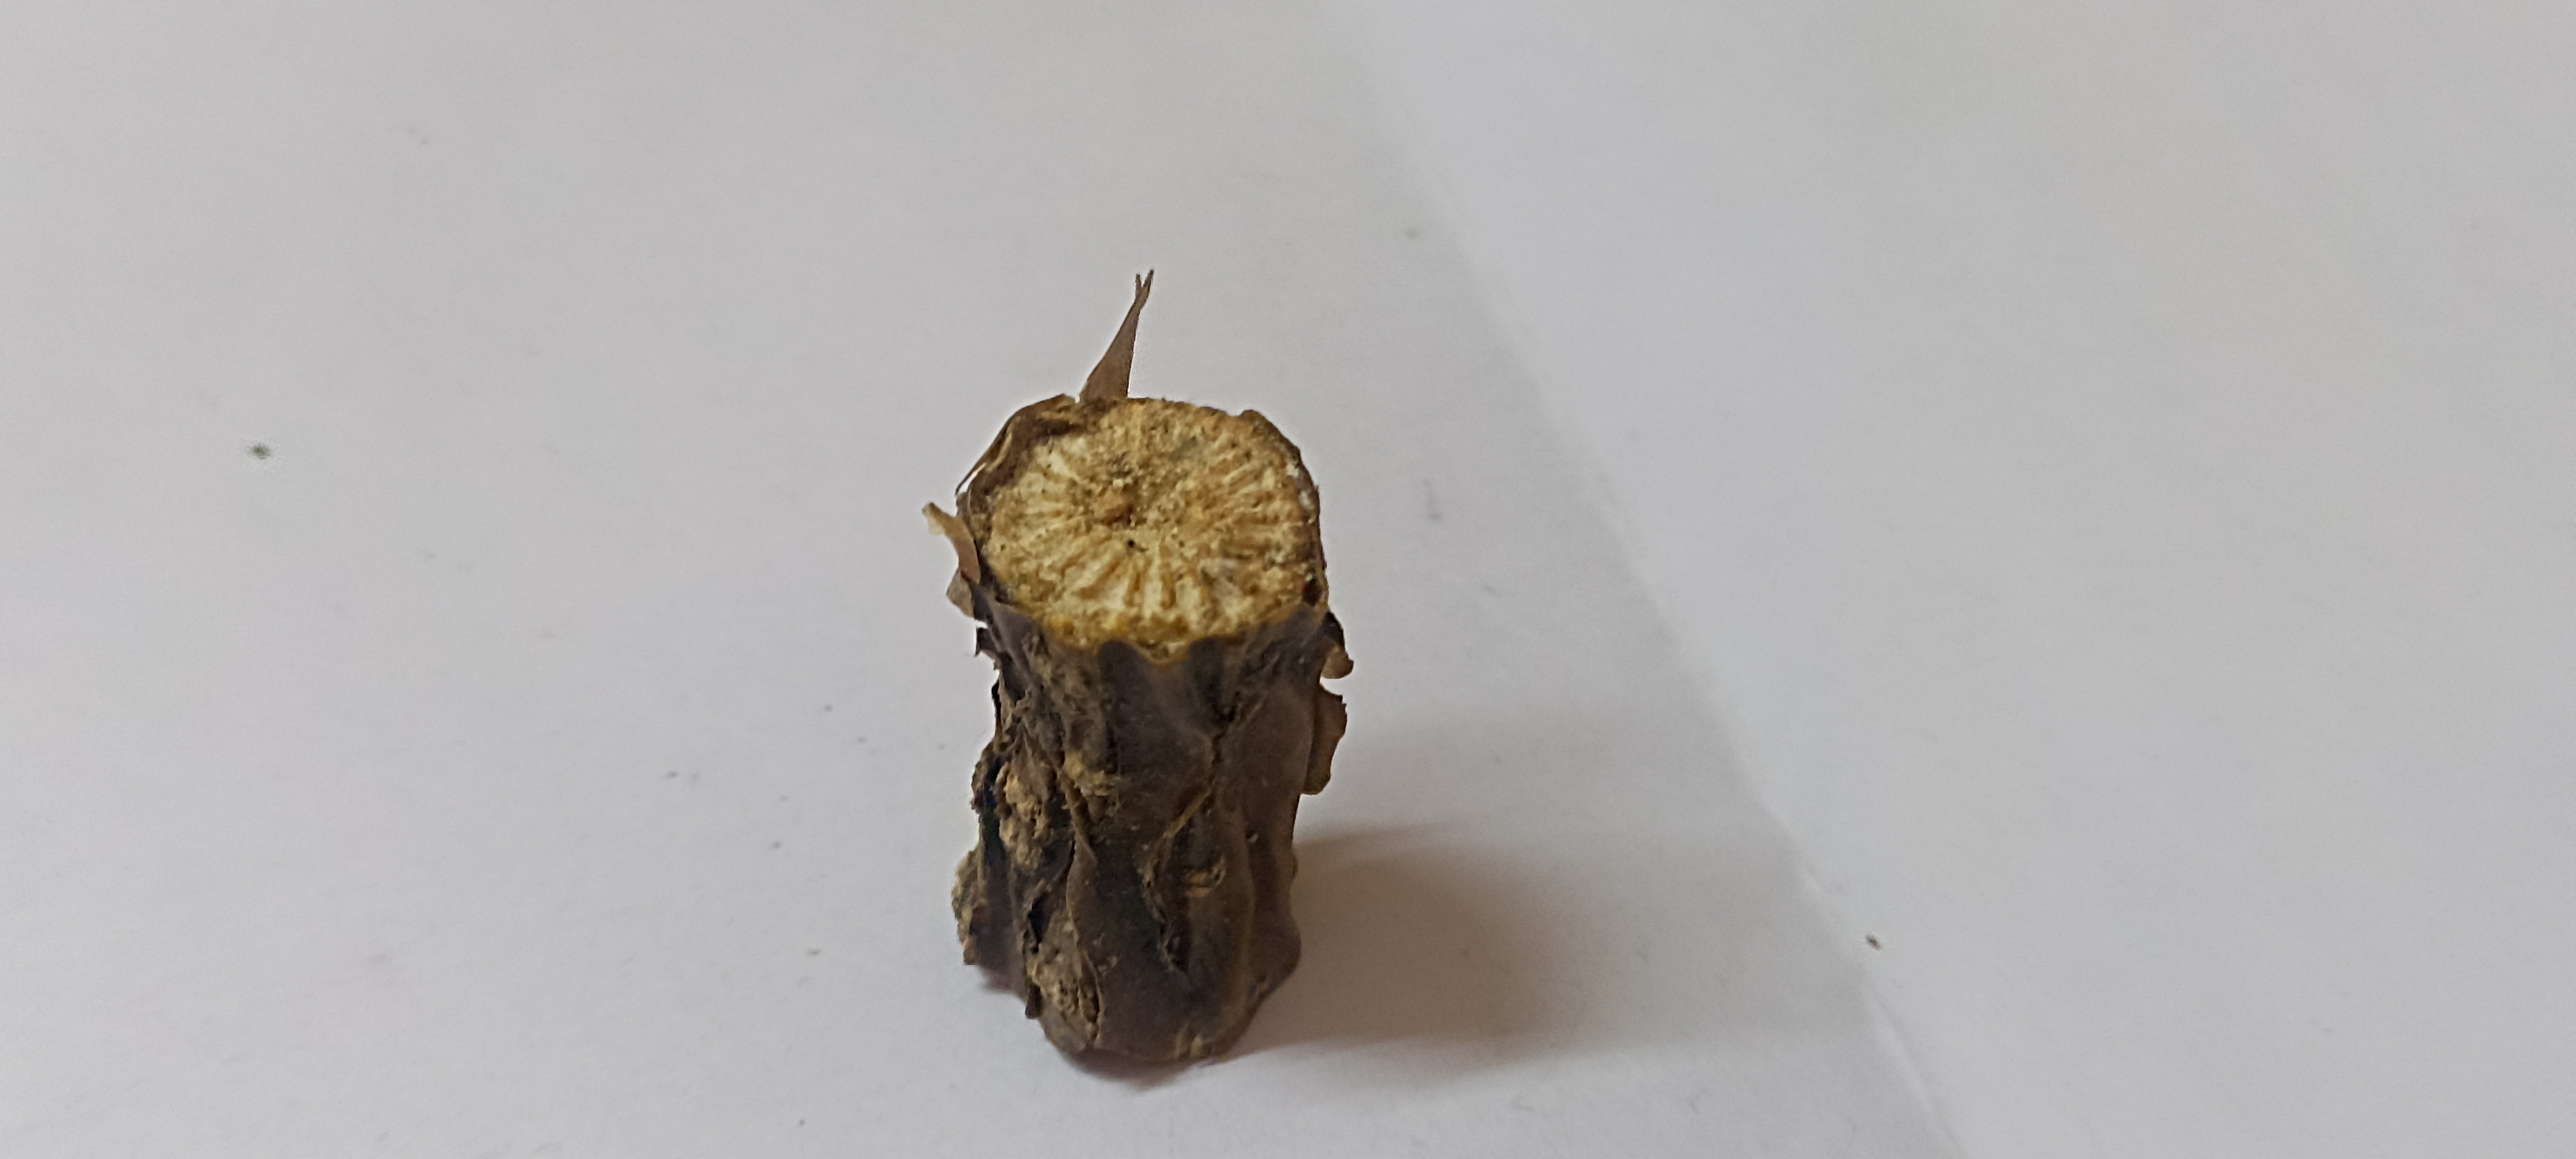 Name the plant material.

gulvel
